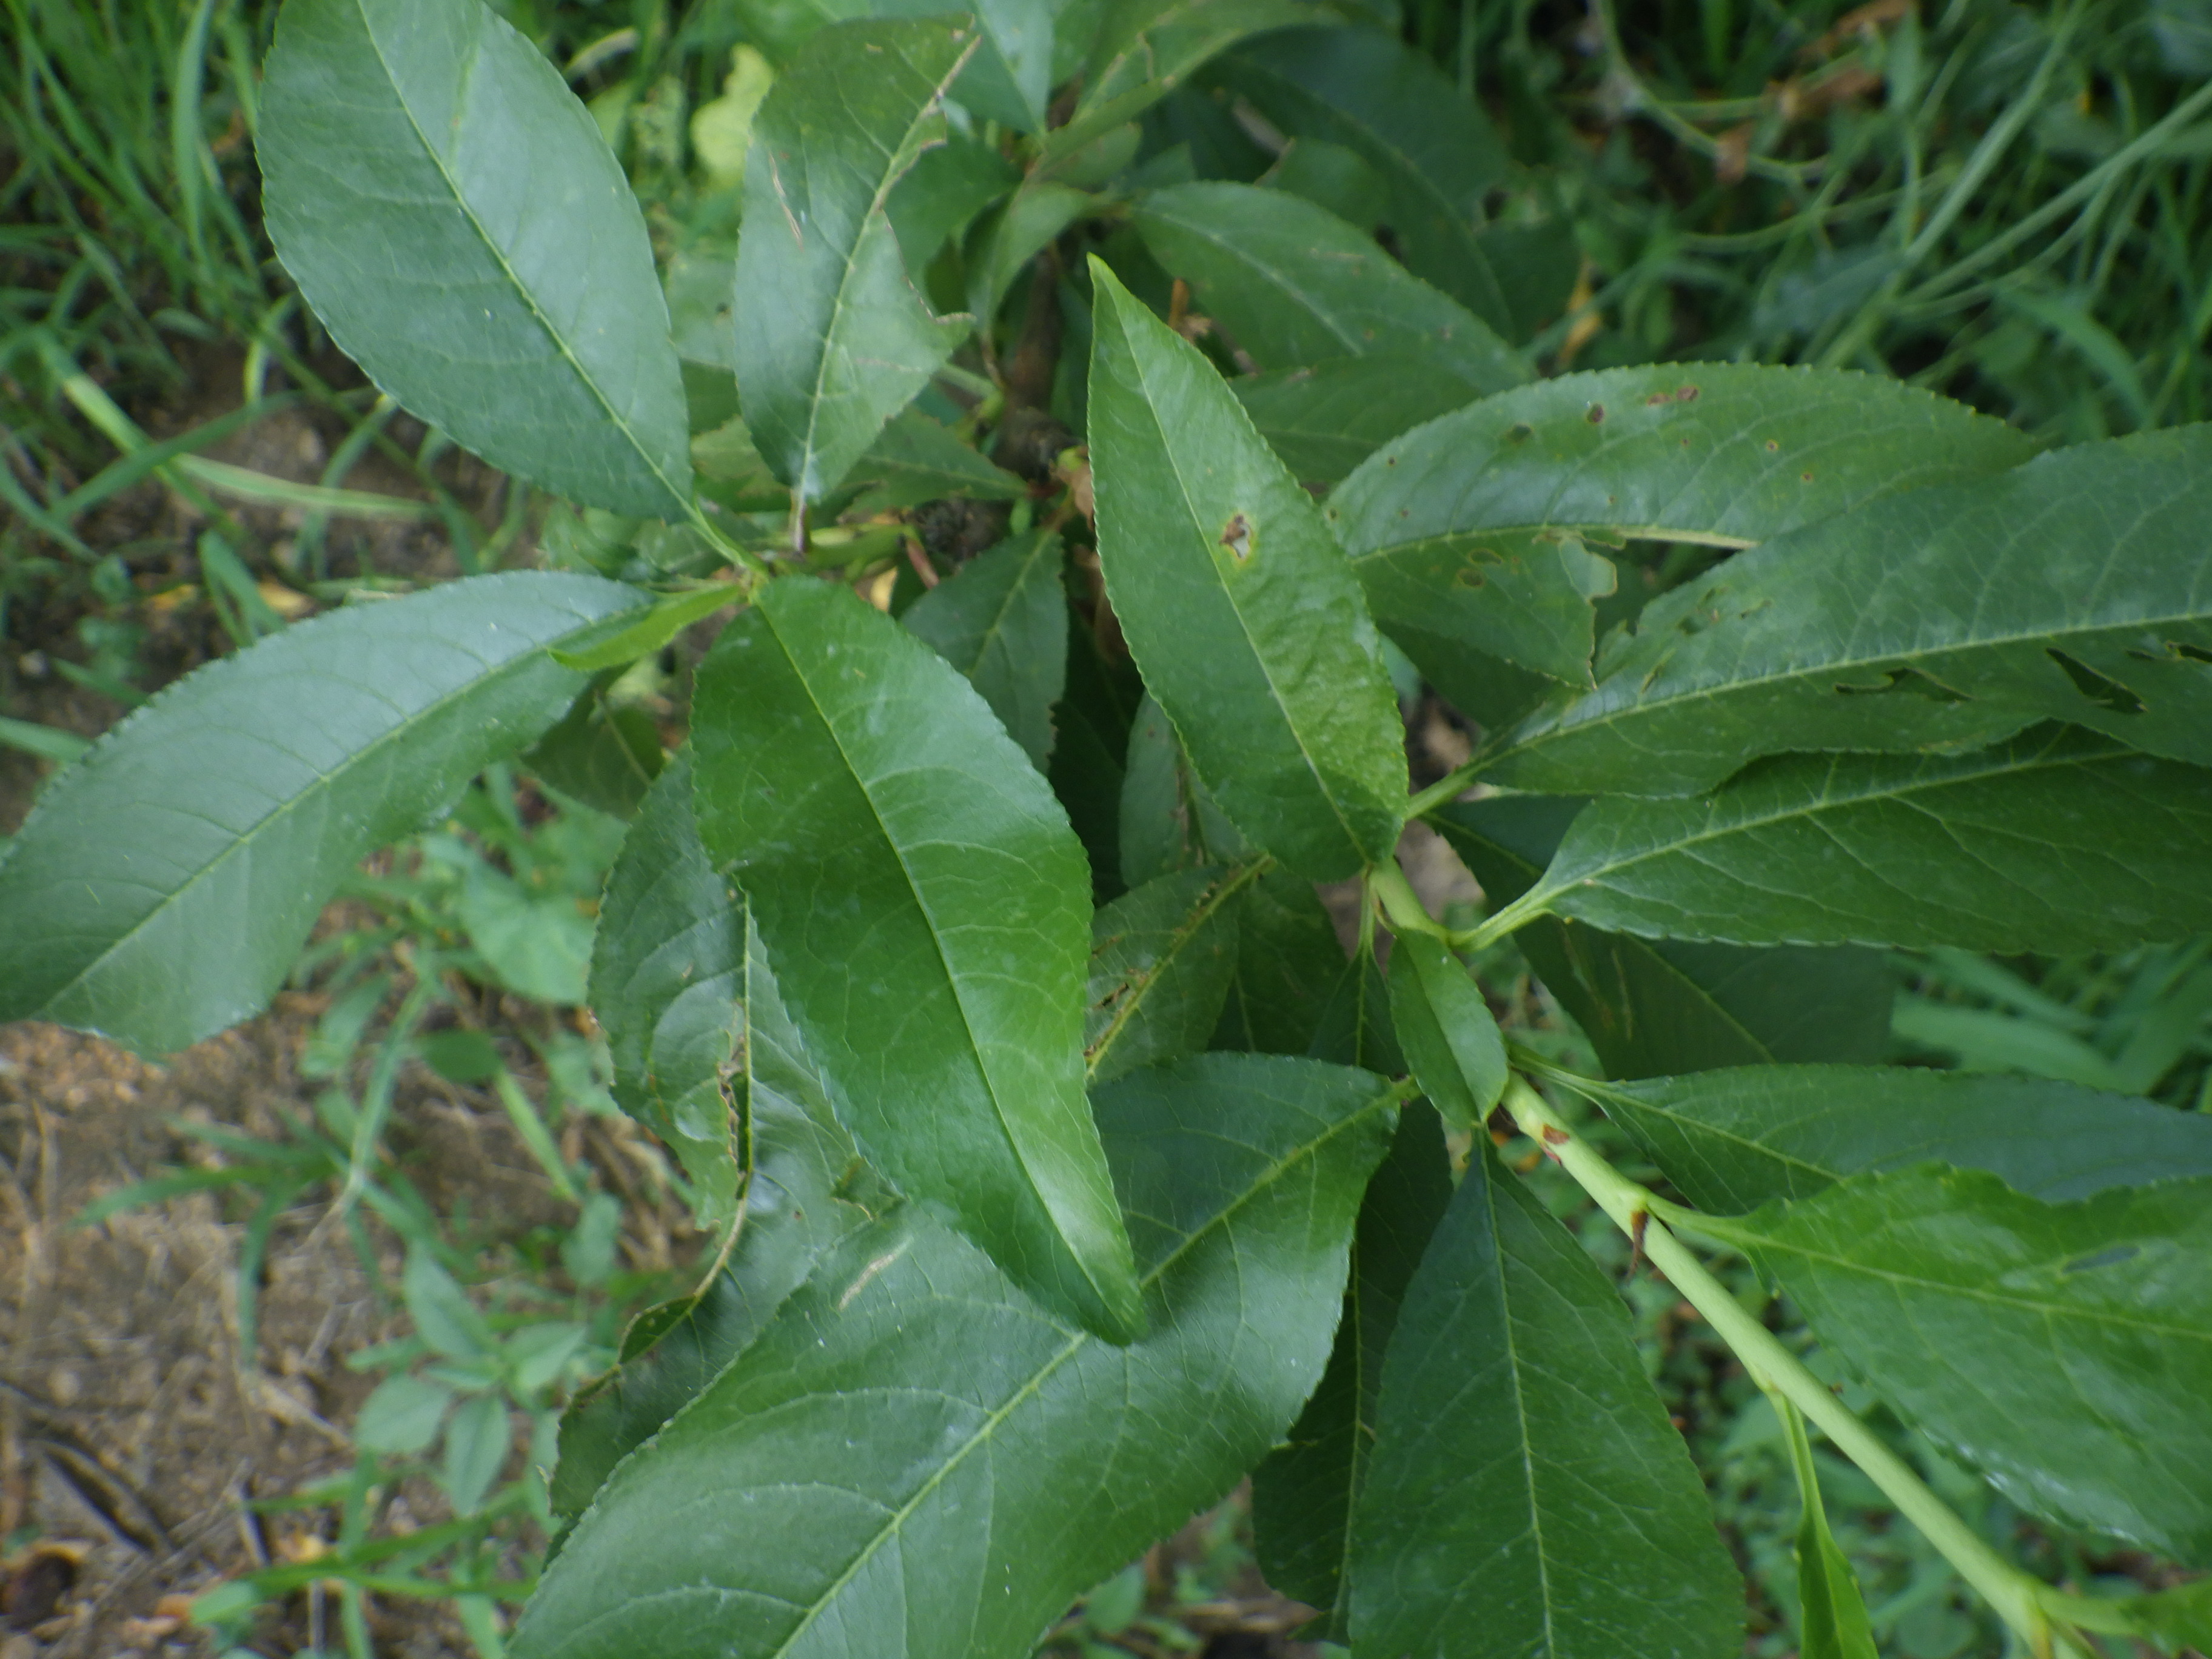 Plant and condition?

peach, mechanical damage, shot hole disease
